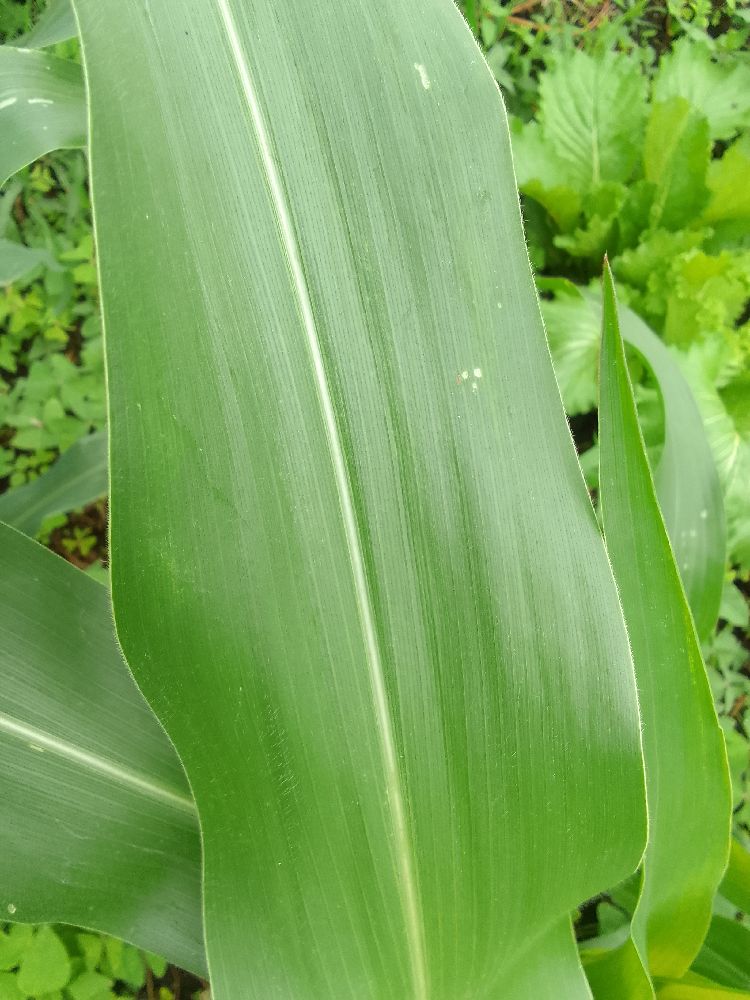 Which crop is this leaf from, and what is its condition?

maize, healthy
